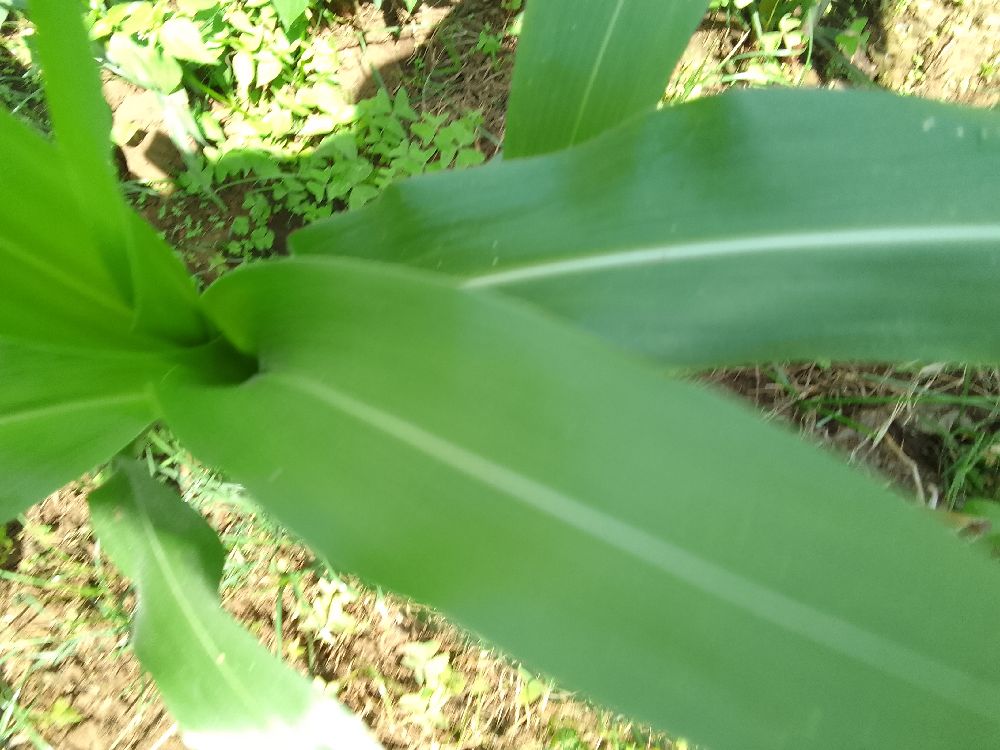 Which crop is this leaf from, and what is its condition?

maize, healthy
